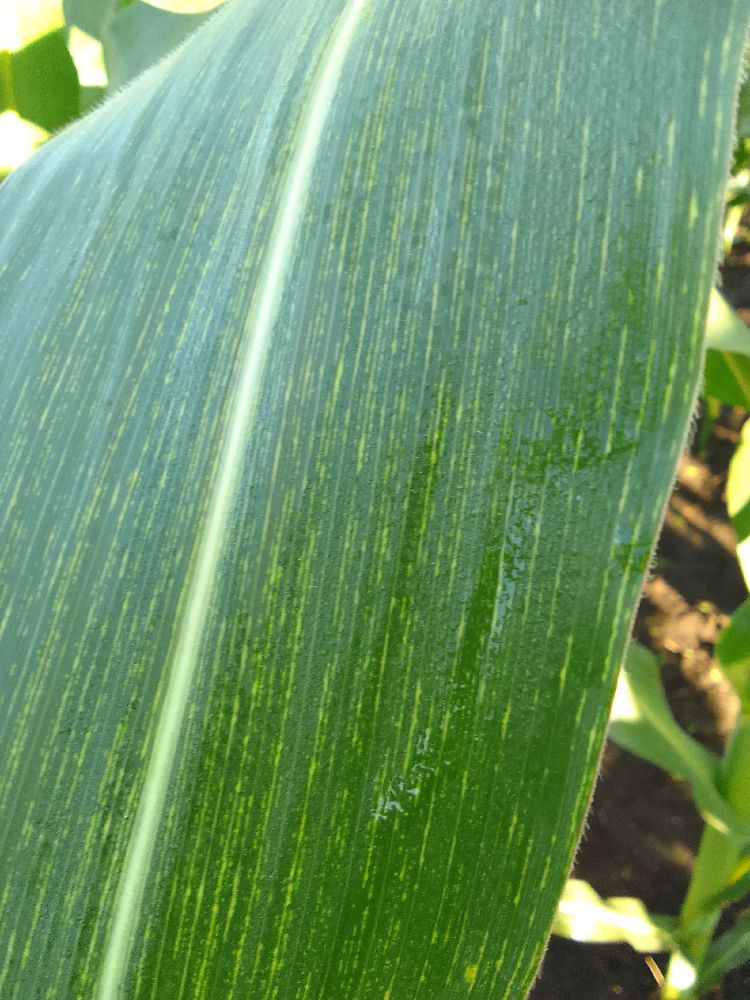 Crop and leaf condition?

maize, maize streak virus
